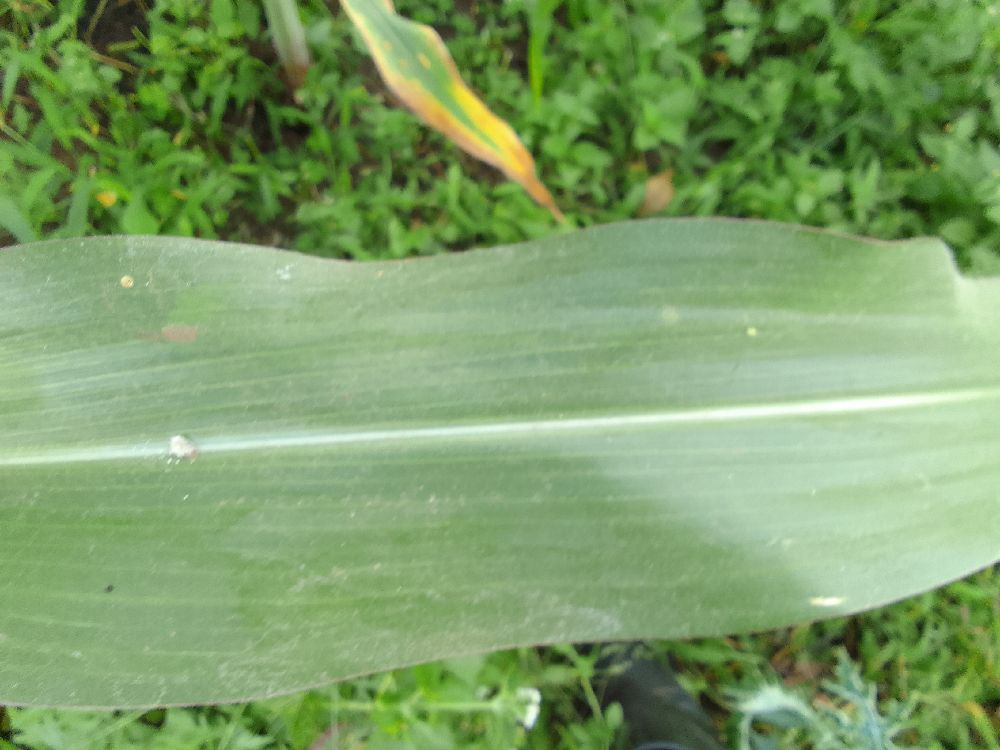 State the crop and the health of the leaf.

maize, healthy
